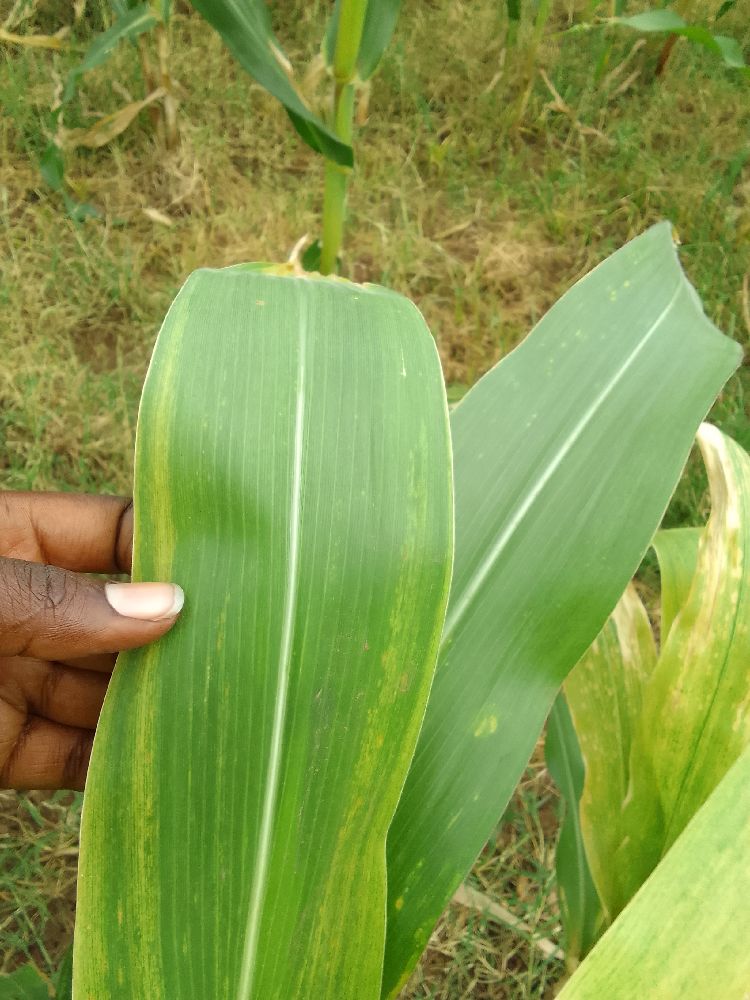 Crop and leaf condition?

maize, maize lethal necrosis
